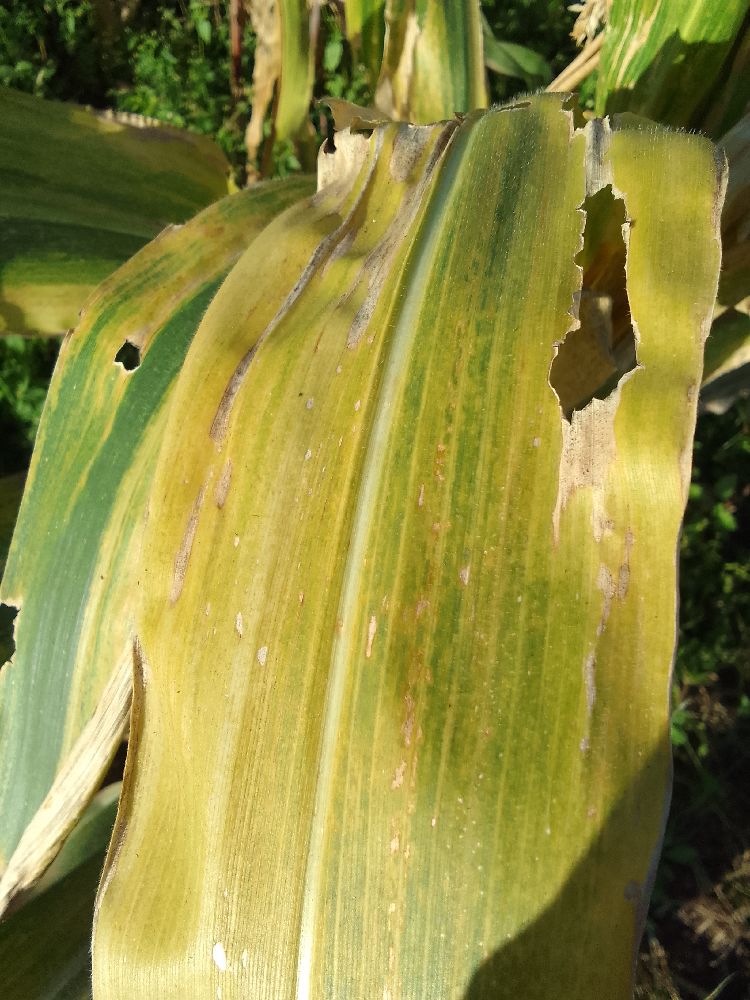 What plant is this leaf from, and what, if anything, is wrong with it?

maize, maize lethal necrosis
